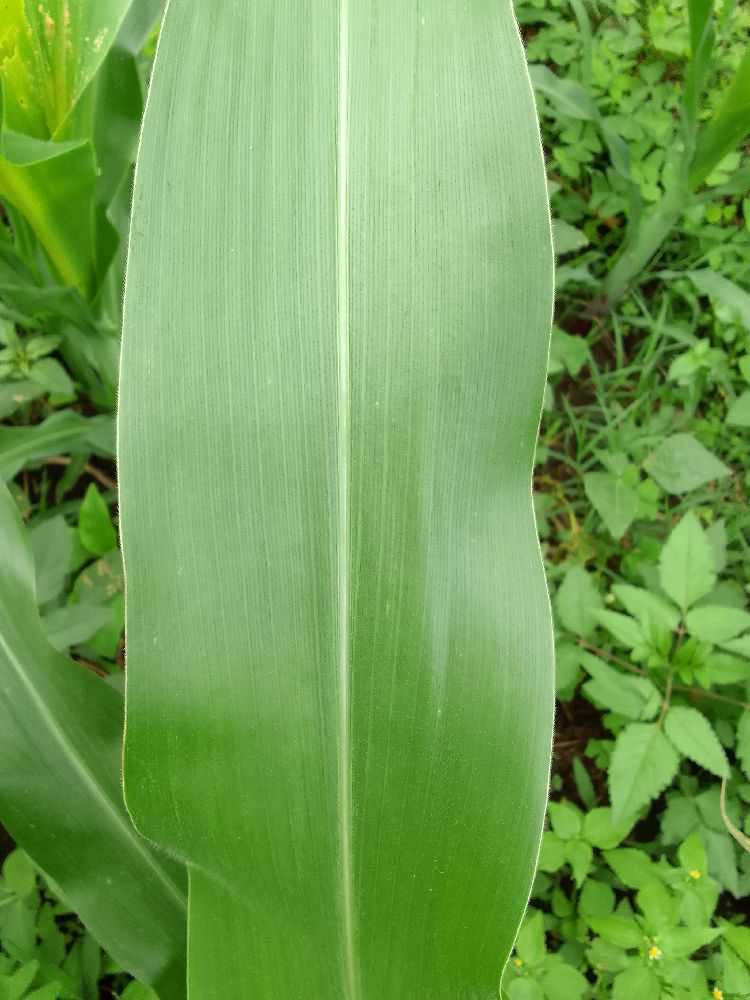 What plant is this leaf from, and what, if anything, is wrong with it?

maize, healthy
